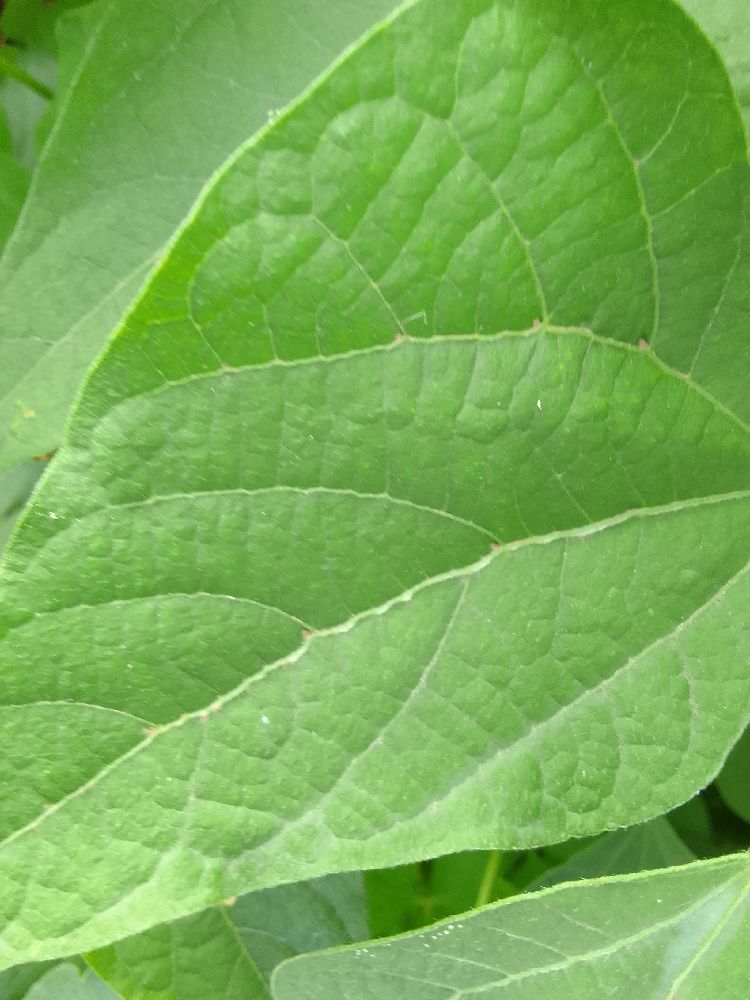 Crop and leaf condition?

common bean, healthy
